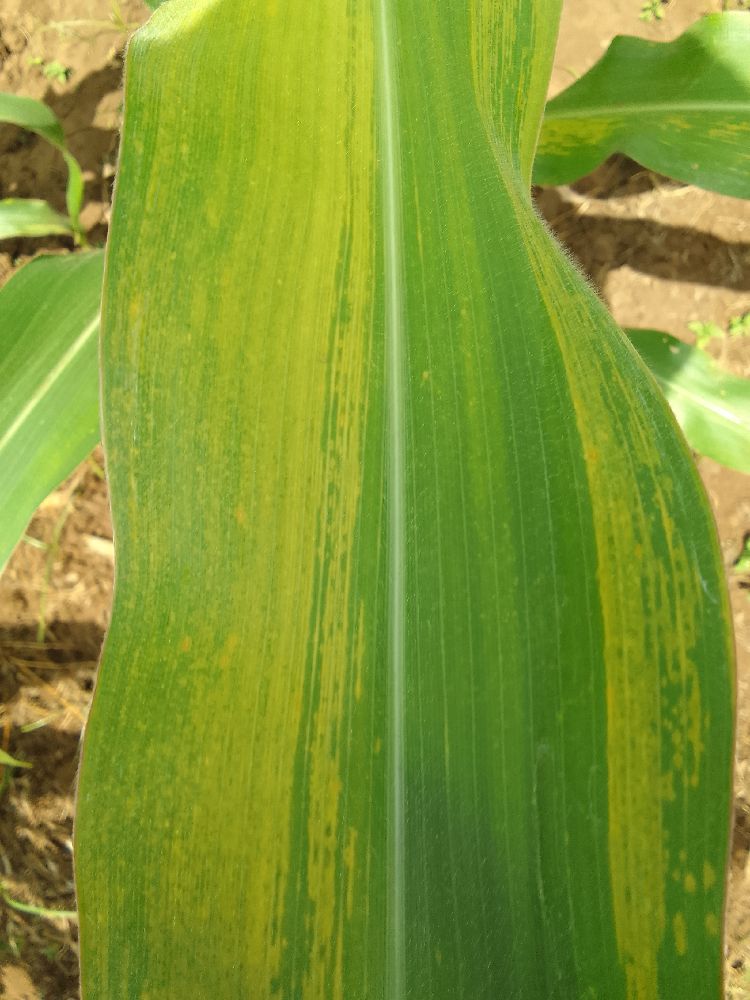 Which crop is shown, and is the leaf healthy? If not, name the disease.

maize, maize lethal necrosis
